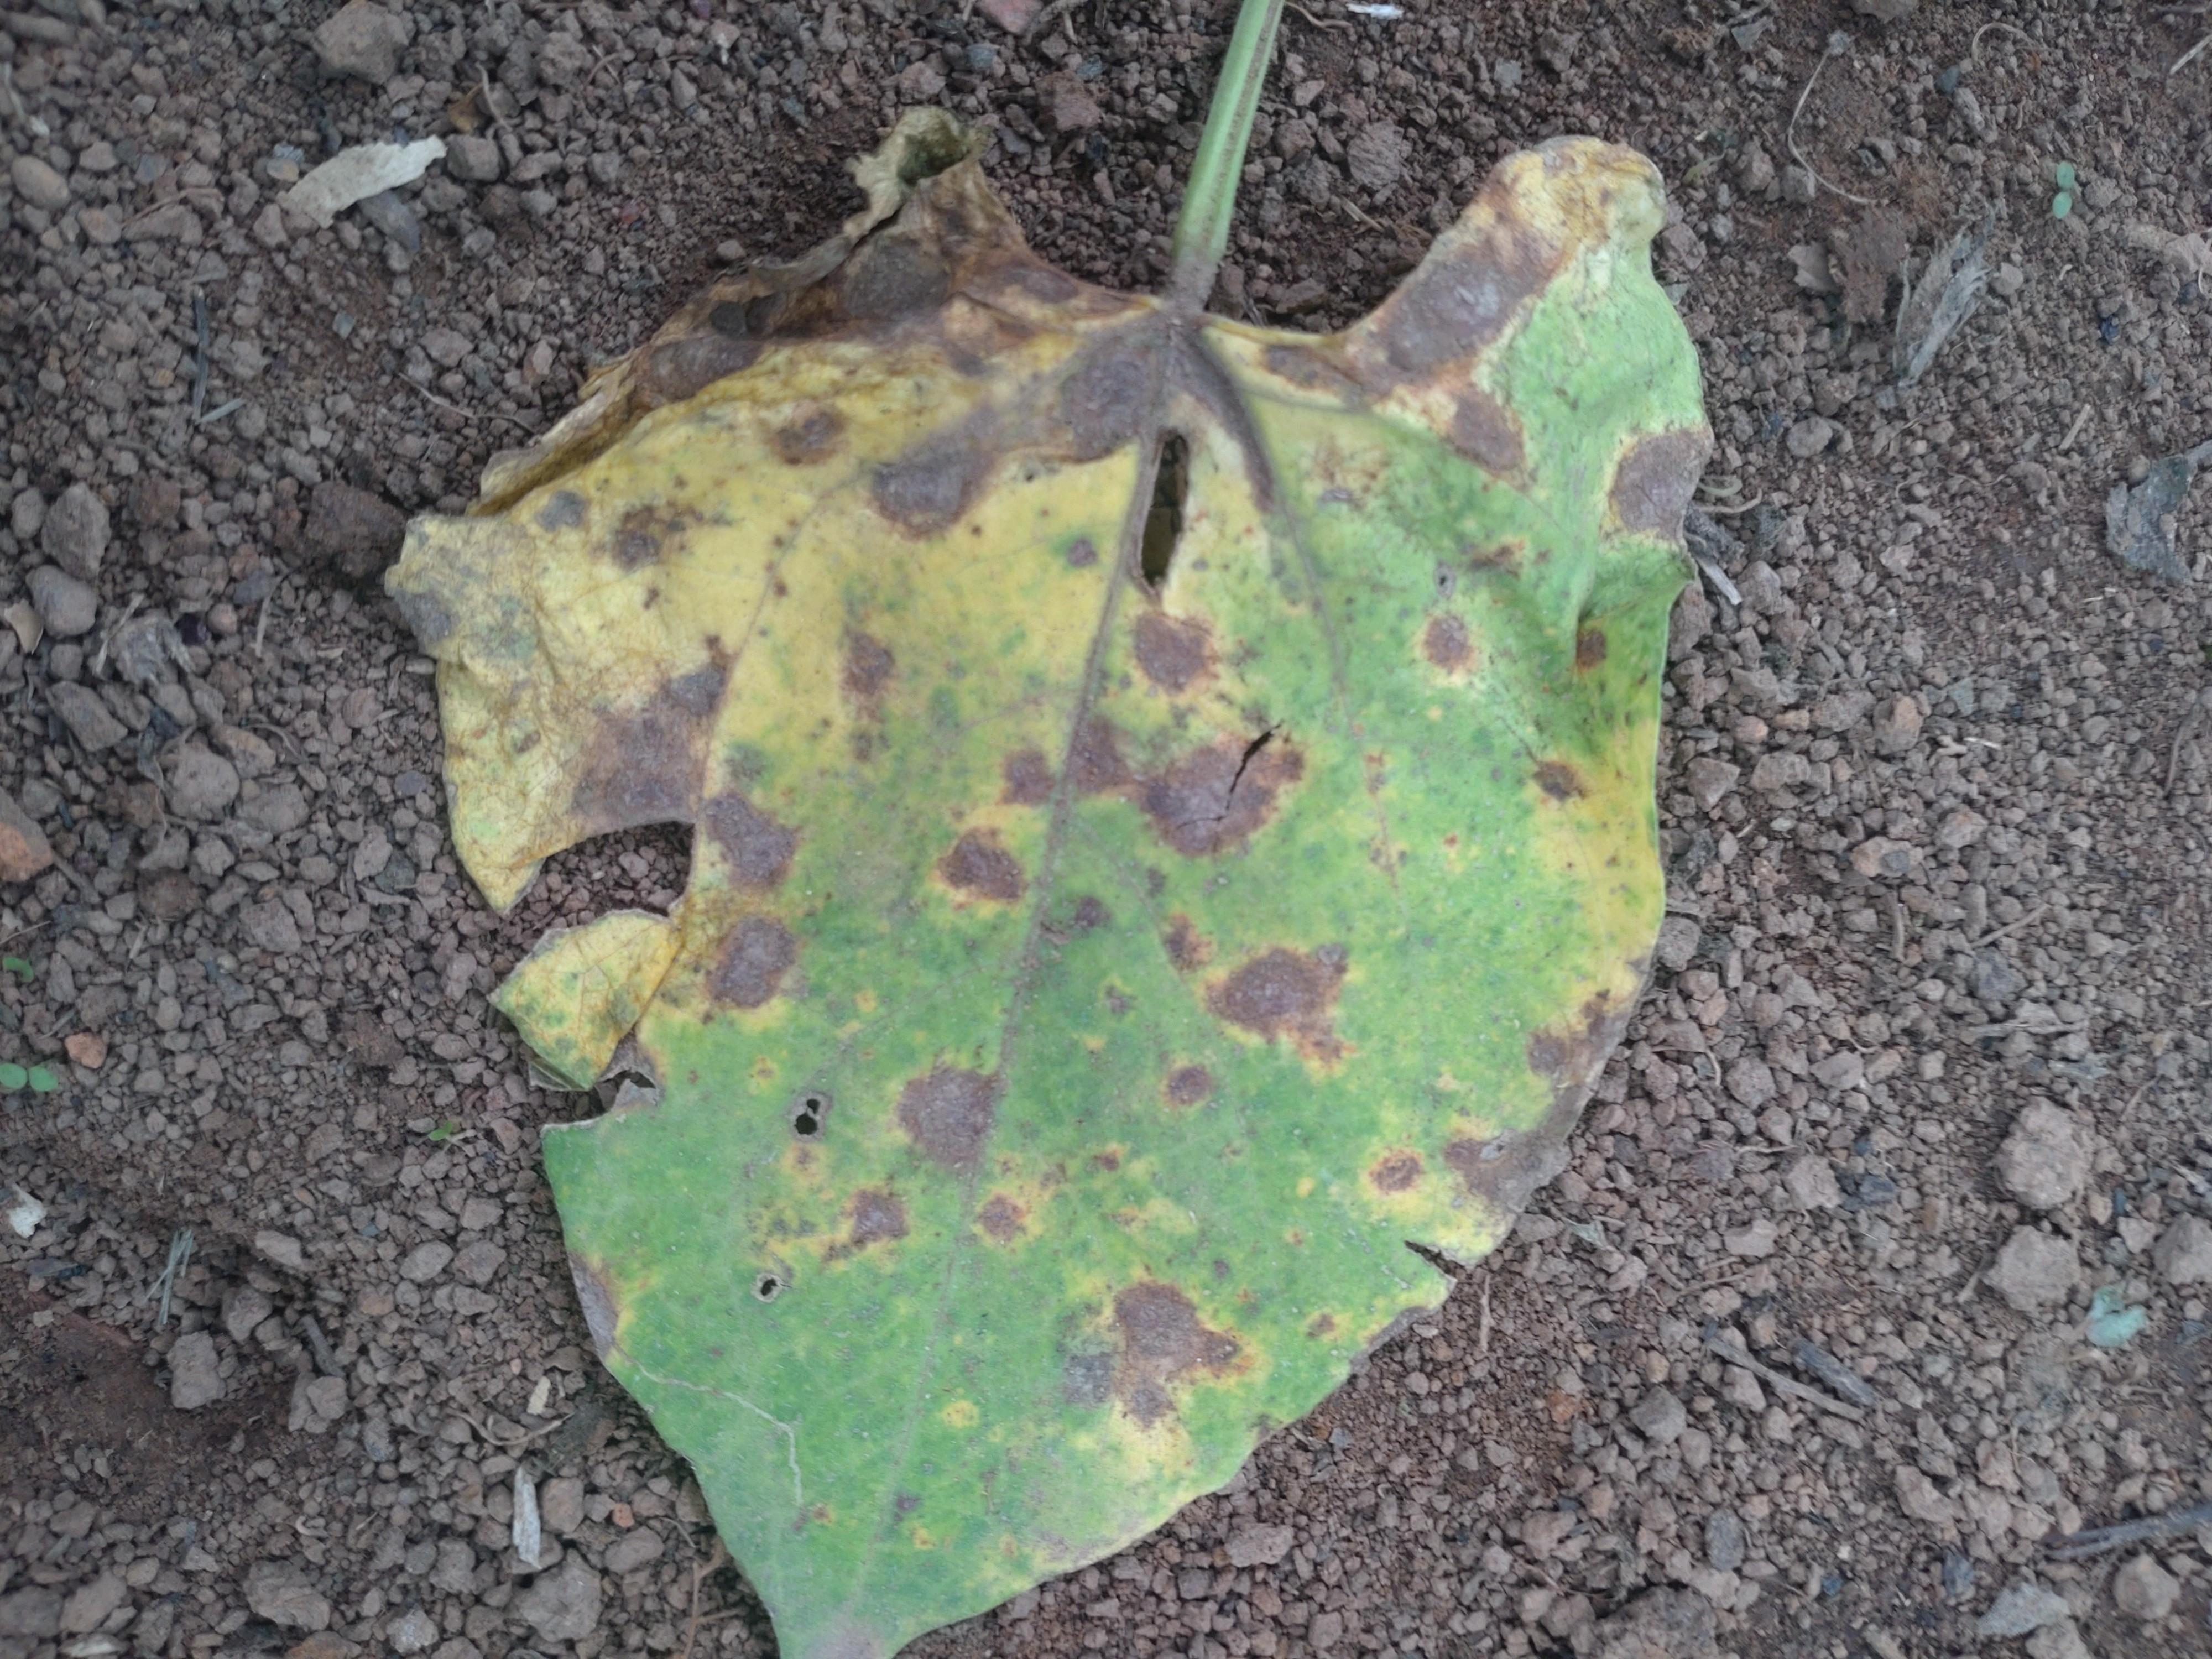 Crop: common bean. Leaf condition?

anthracnose
